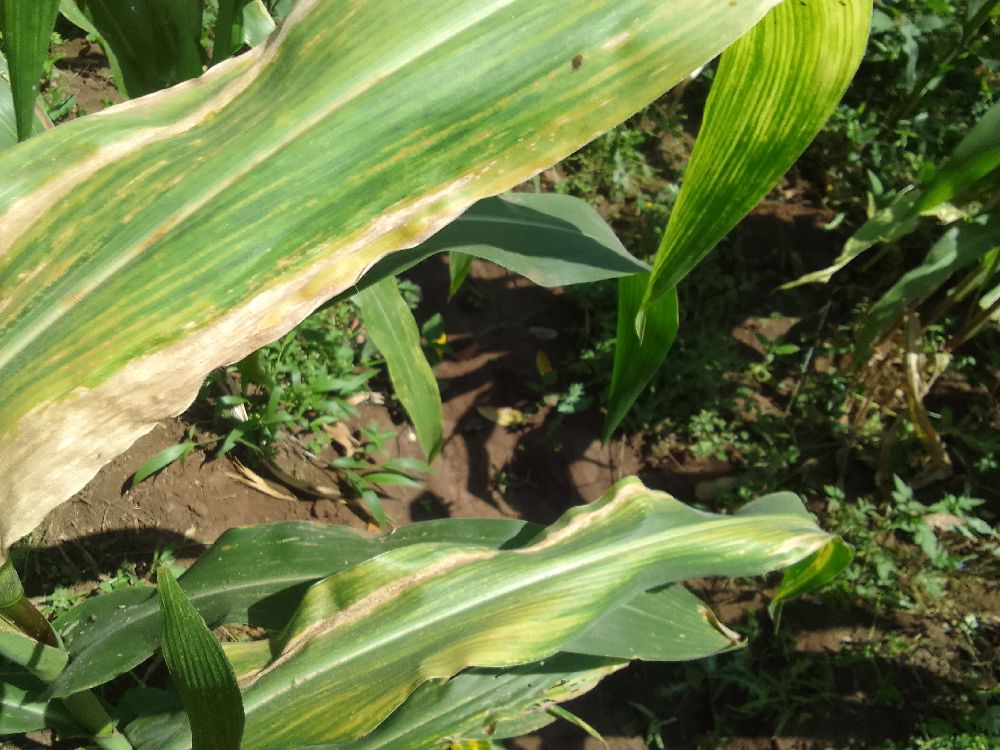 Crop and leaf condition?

maize, maize lethal necrosis
